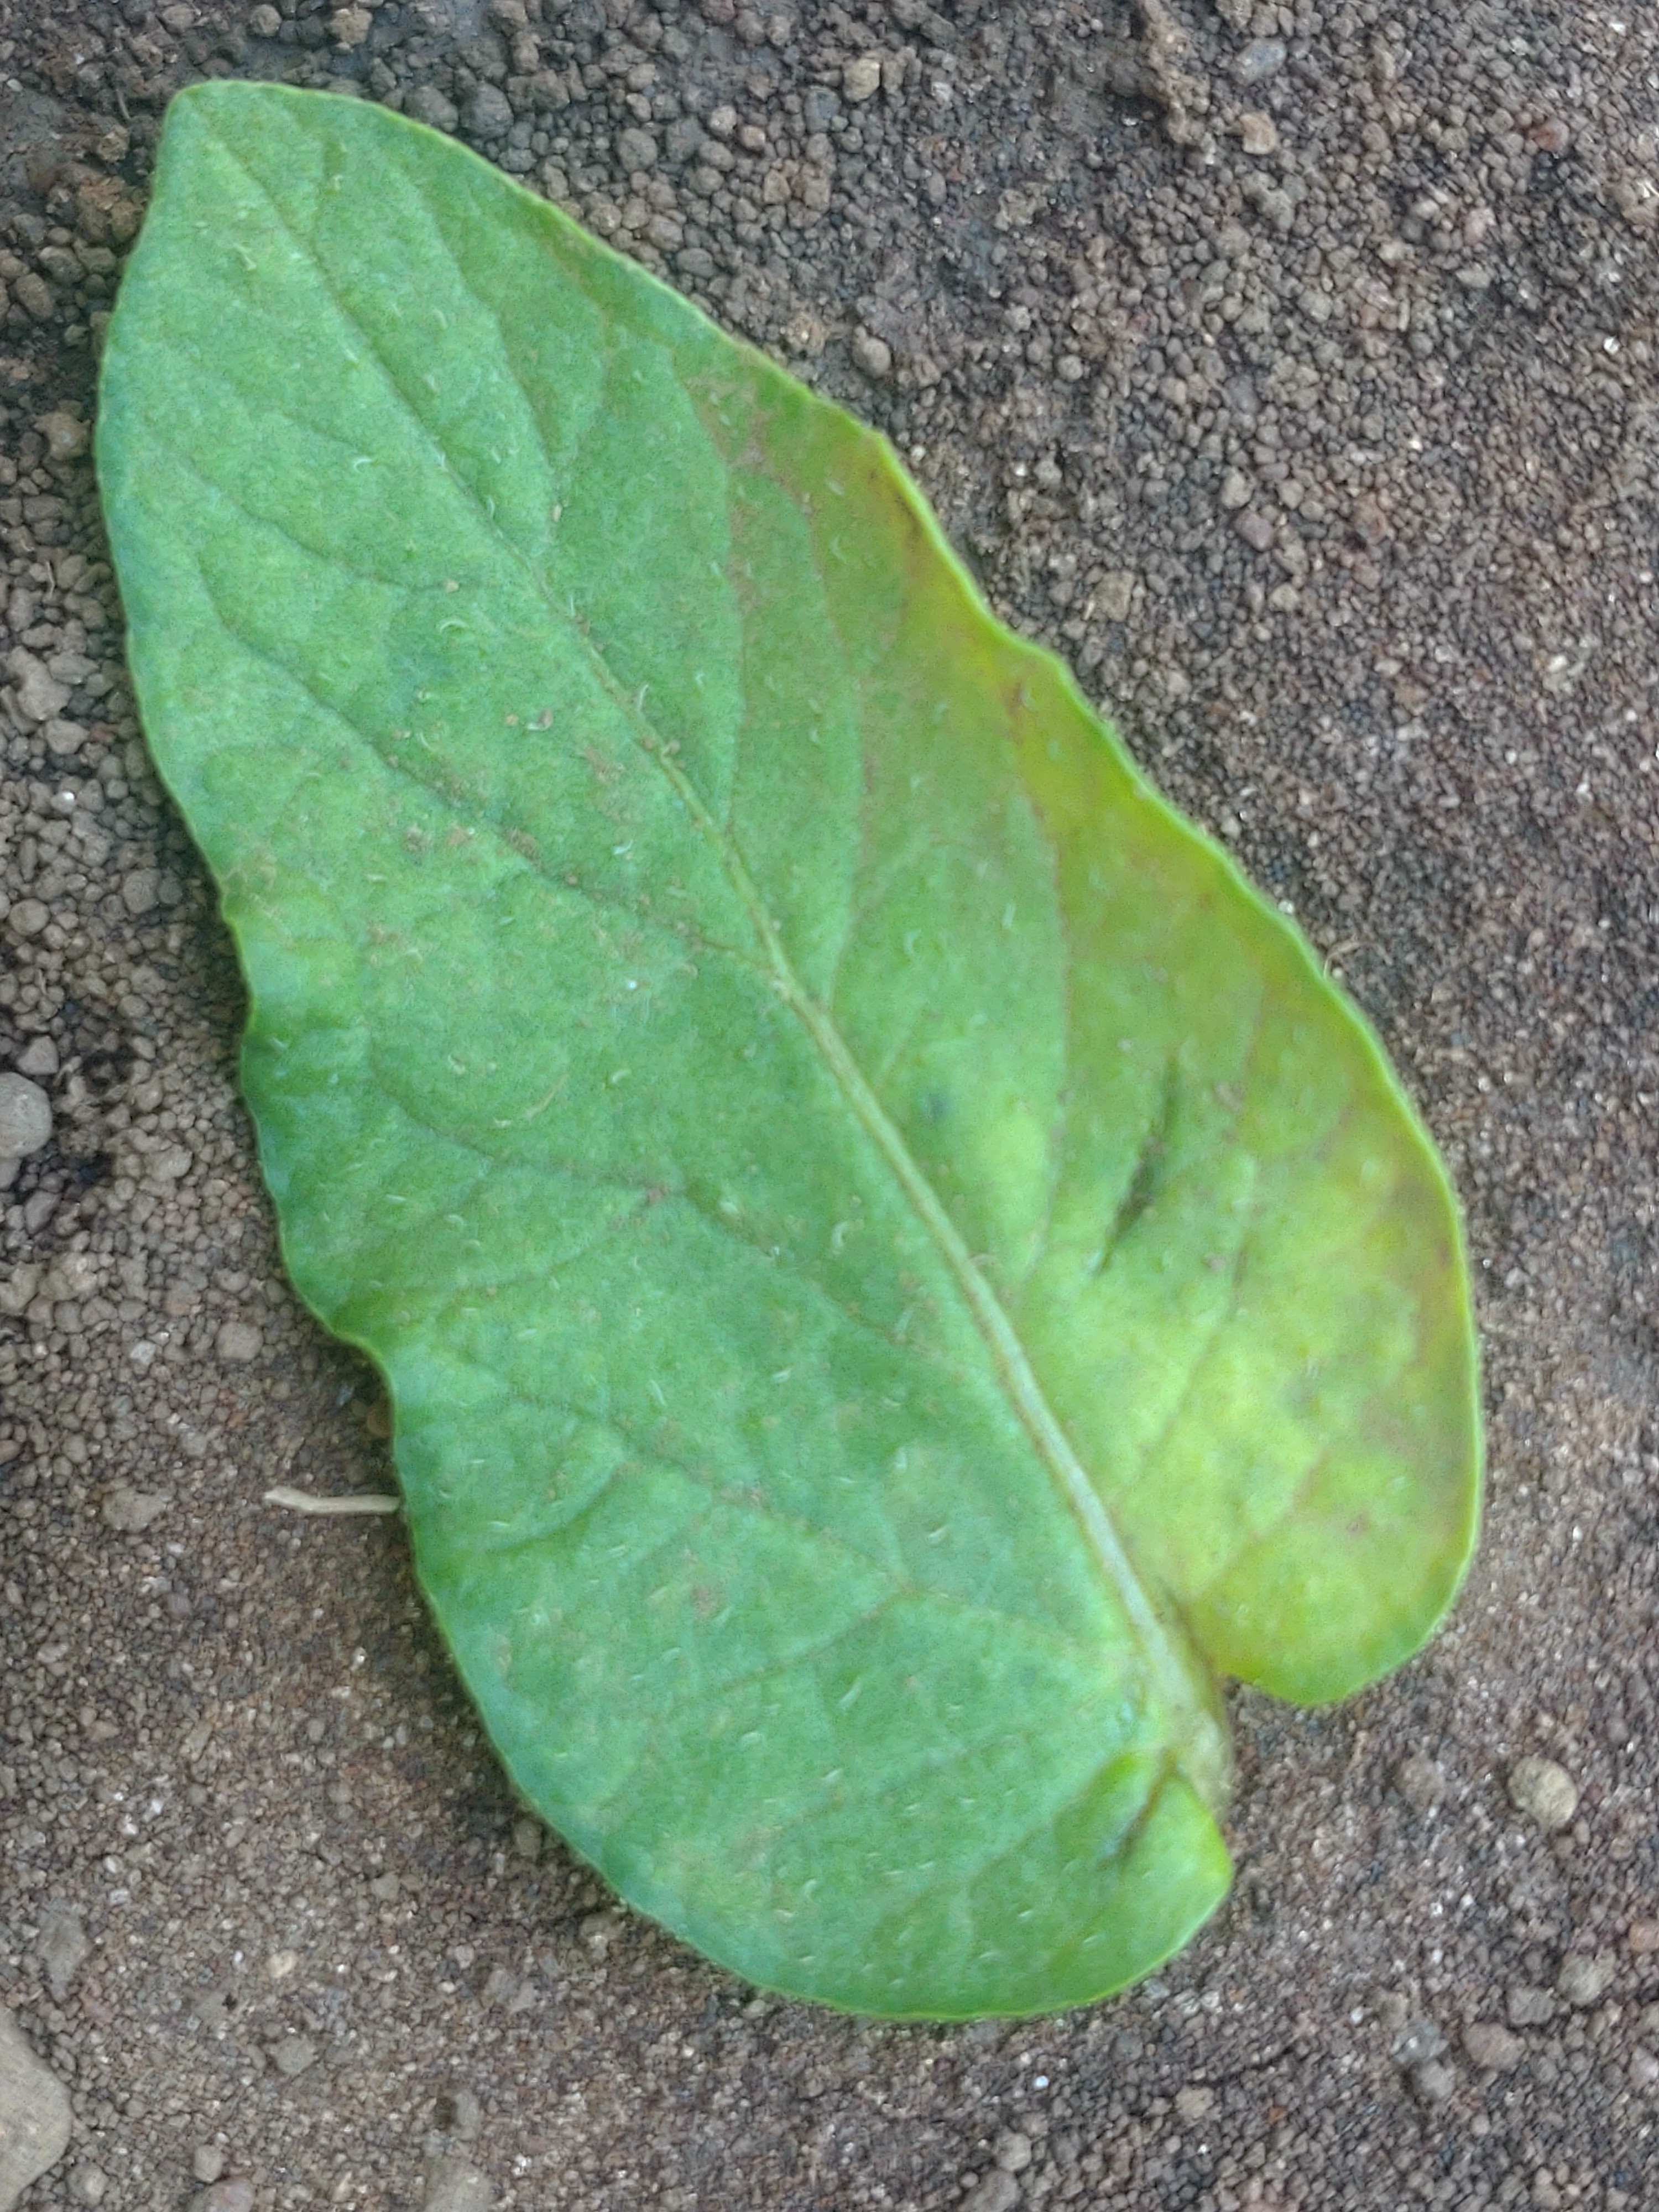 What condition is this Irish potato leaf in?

late blight
